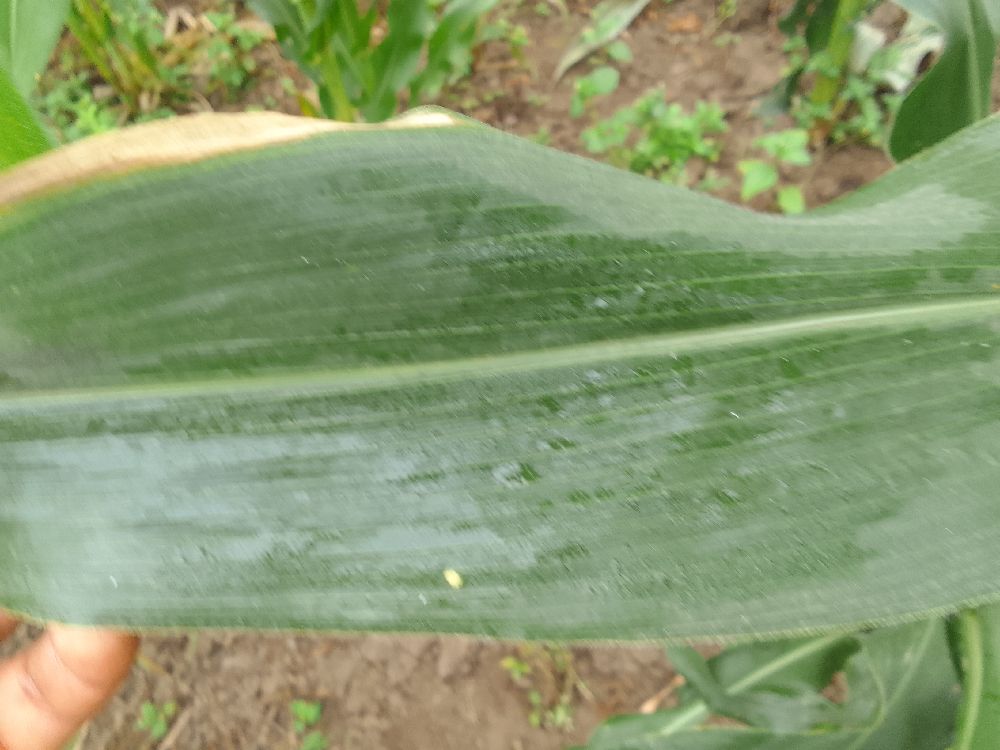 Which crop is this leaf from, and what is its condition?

maize, healthy
